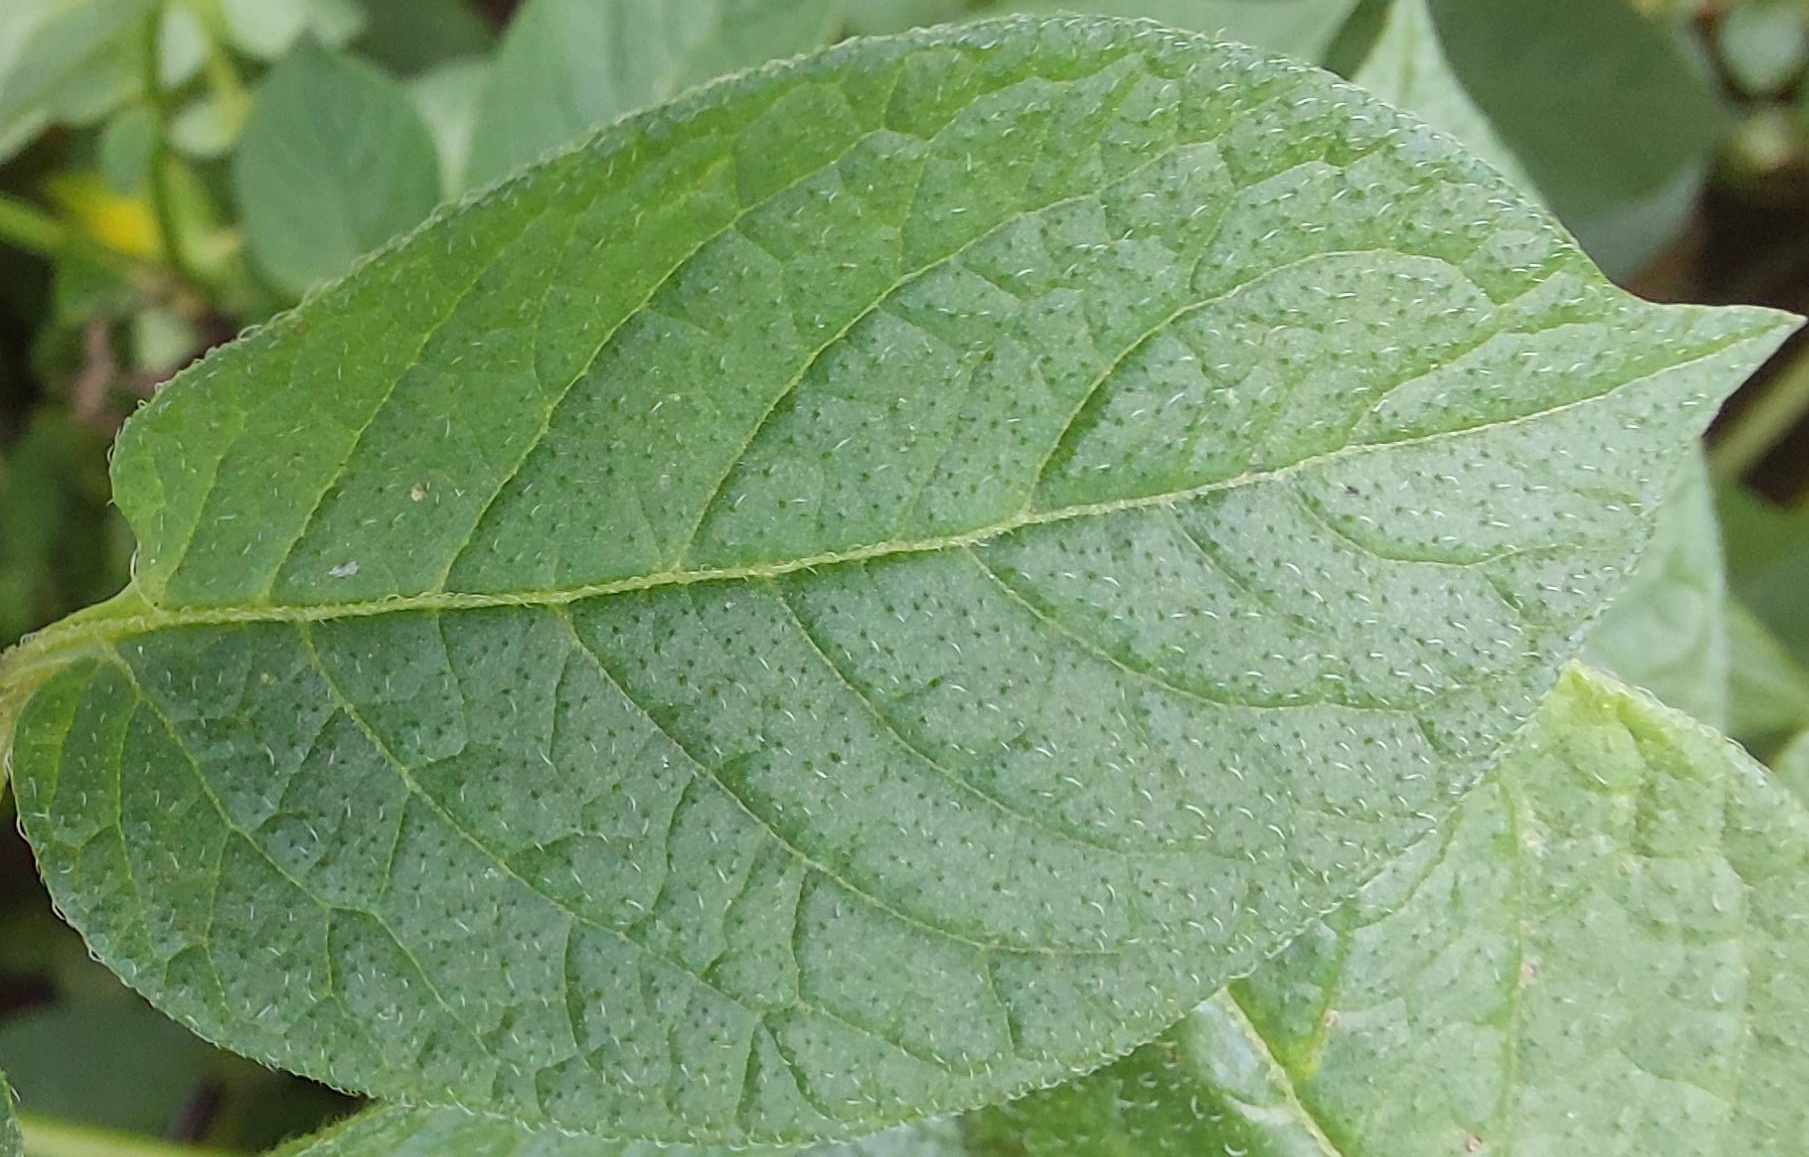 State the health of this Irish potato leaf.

healthy
